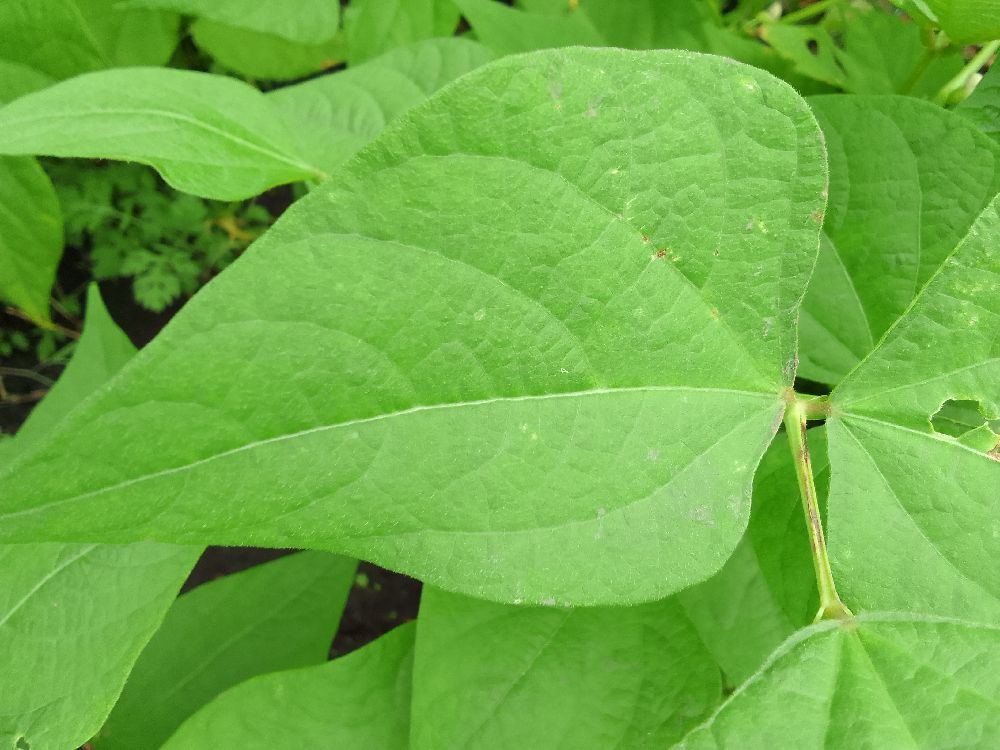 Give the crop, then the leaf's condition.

common bean, healthy
